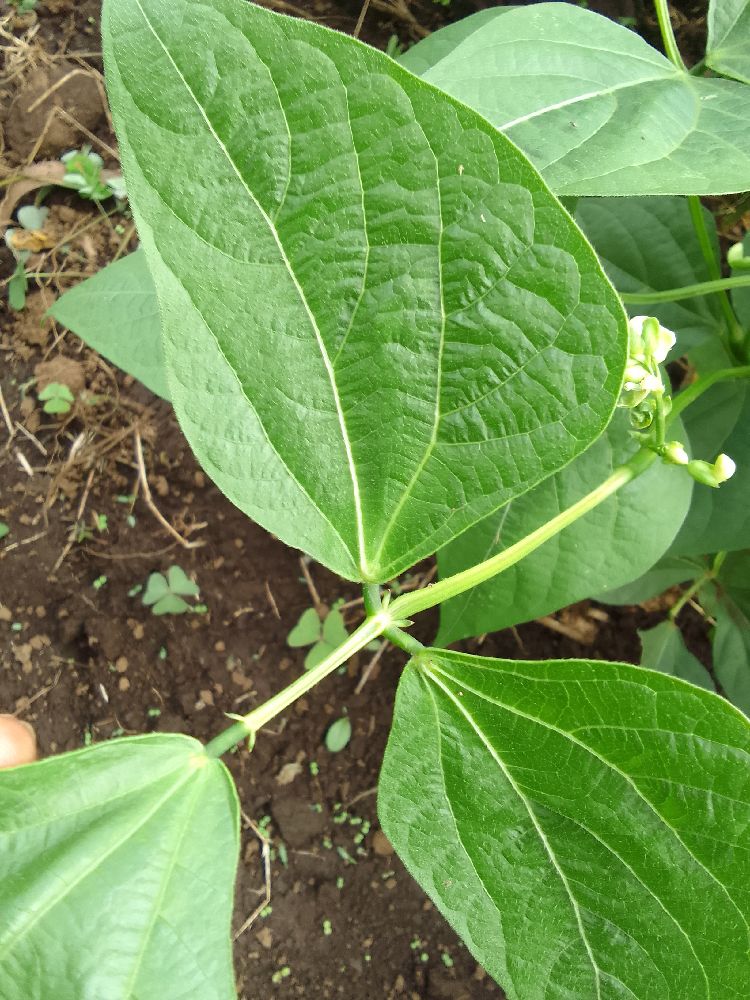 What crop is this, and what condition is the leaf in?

common bean, healthy
